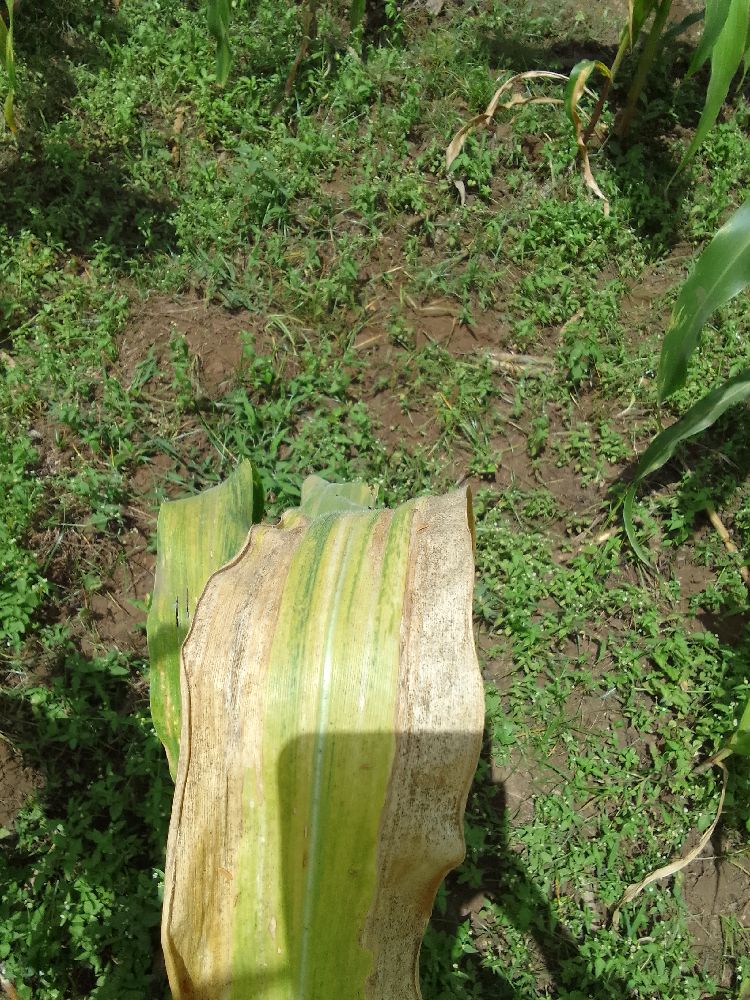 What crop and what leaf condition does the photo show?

maize, maize lethal necrosis
